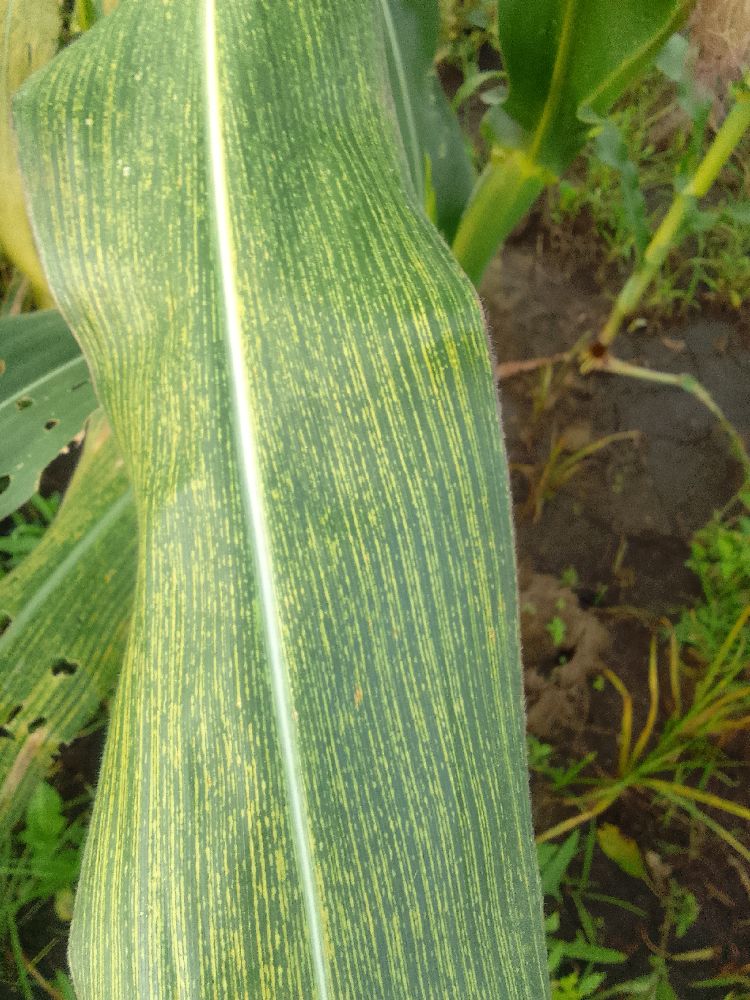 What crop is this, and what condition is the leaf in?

maize, maize streak virus
